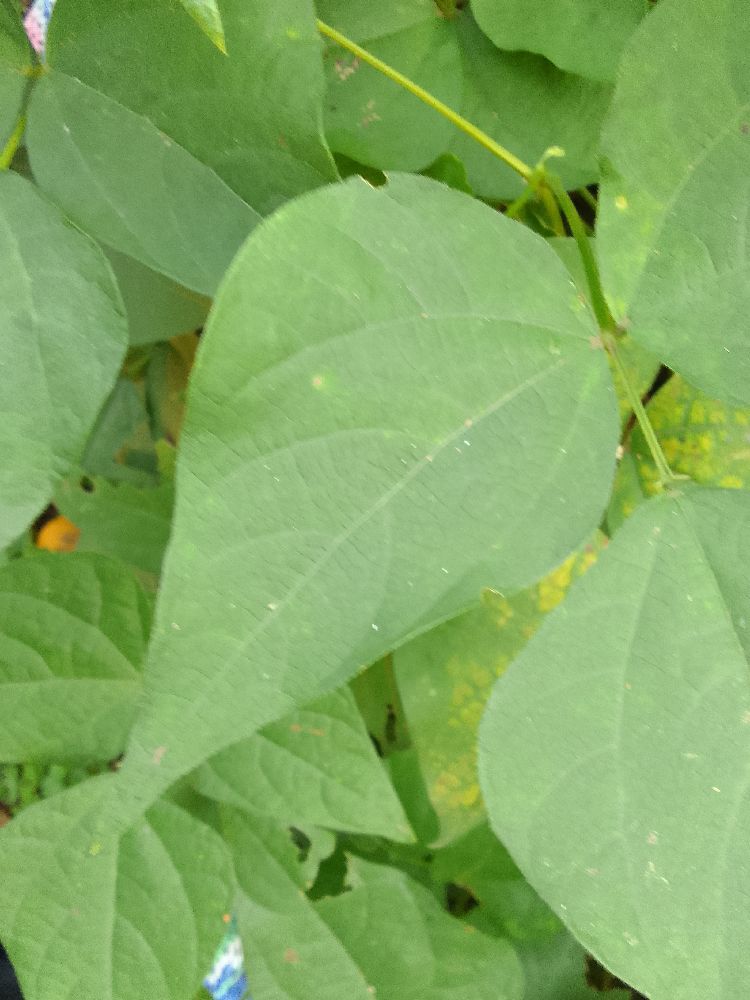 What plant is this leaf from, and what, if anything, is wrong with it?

common bean, healthy
